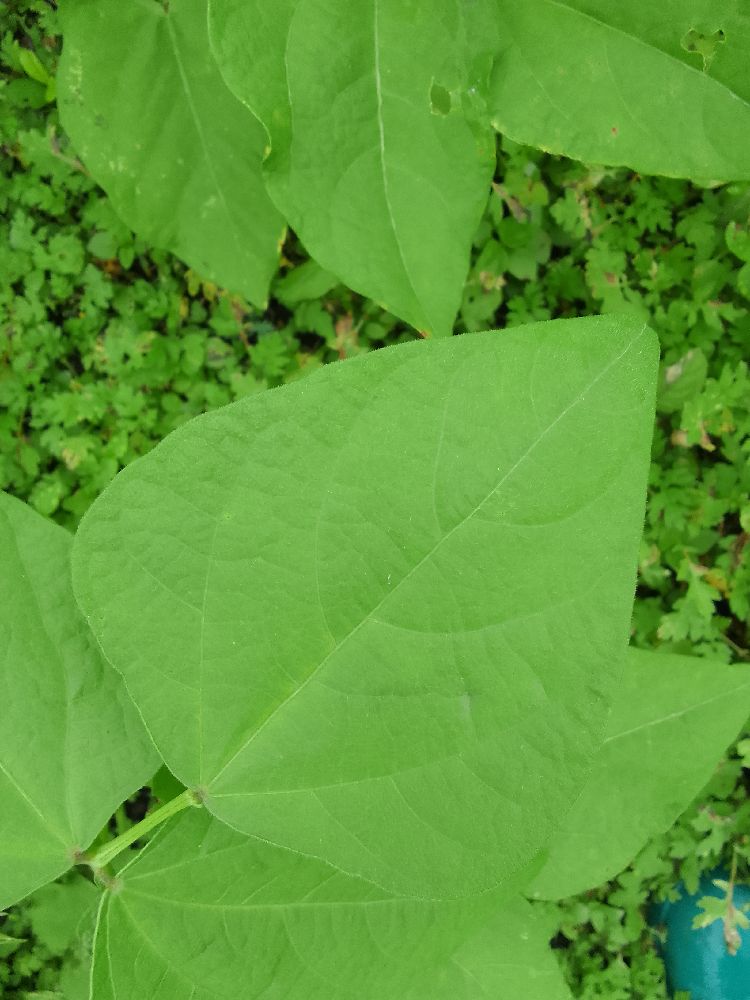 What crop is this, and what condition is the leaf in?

common bean, healthy
